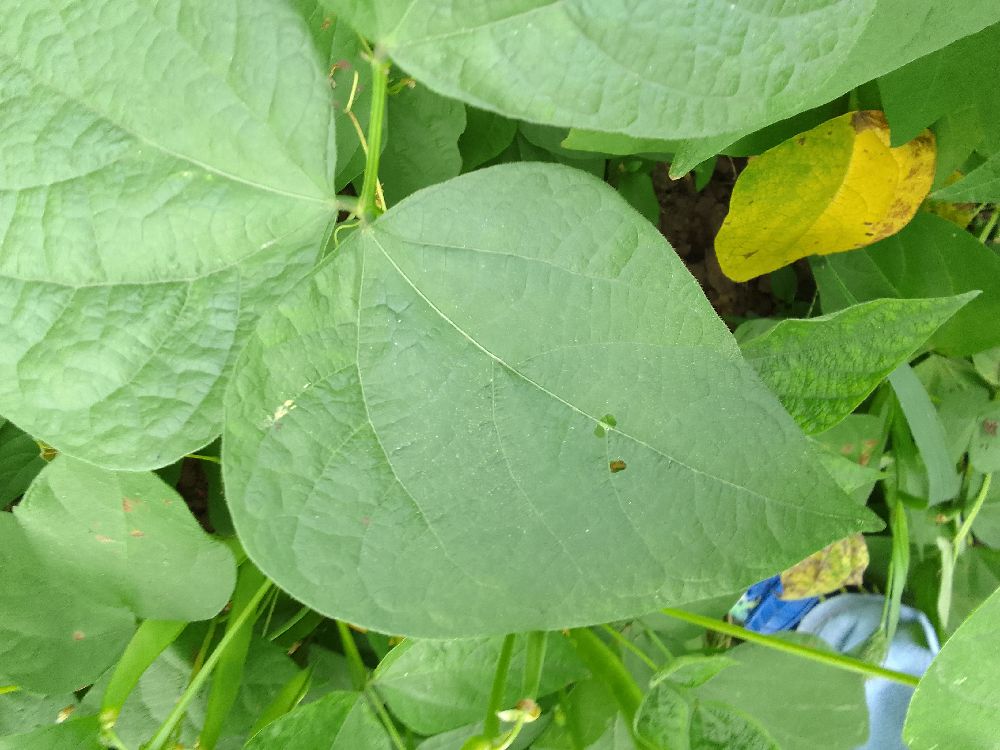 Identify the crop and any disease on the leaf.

common bean, healthy
